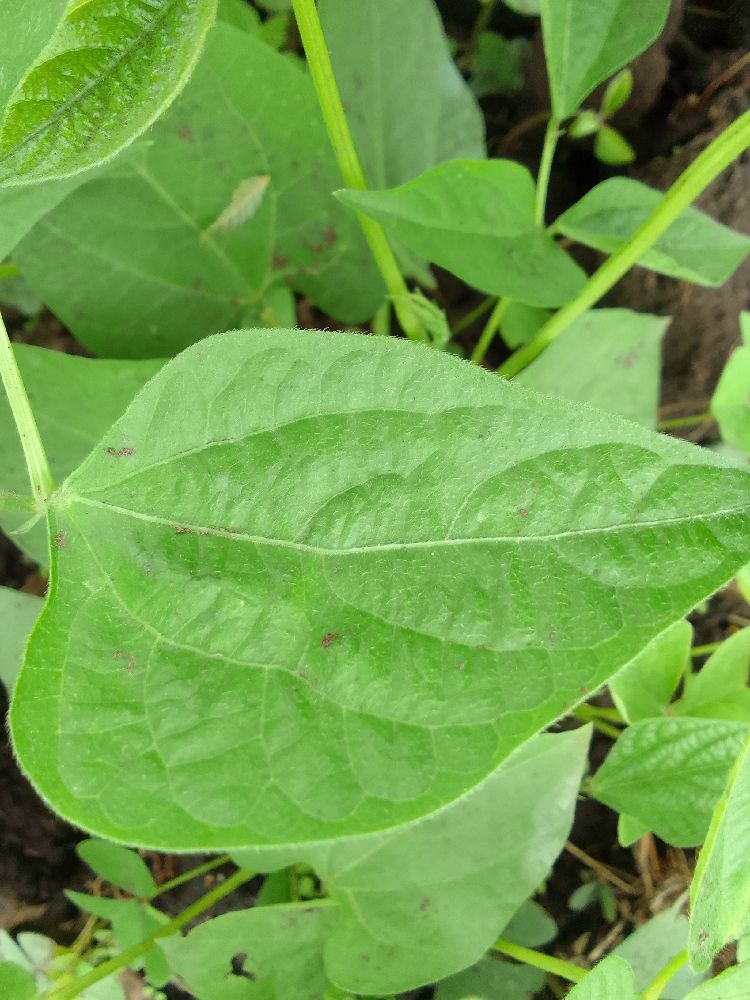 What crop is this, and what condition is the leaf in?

common bean, healthy
